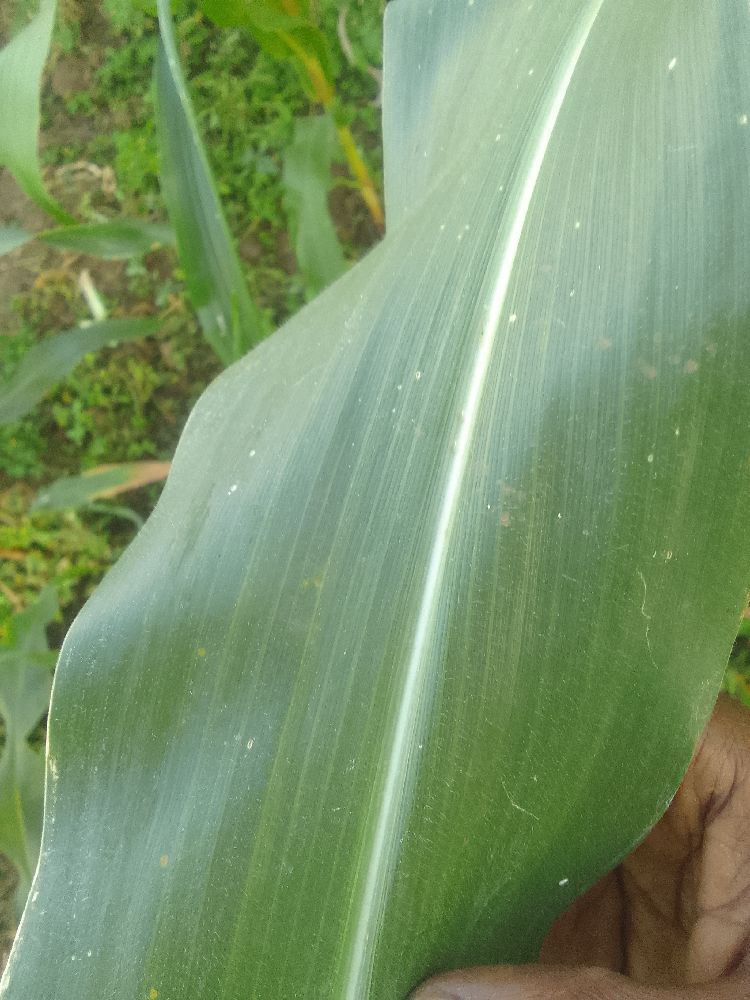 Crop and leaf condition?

maize, healthy
